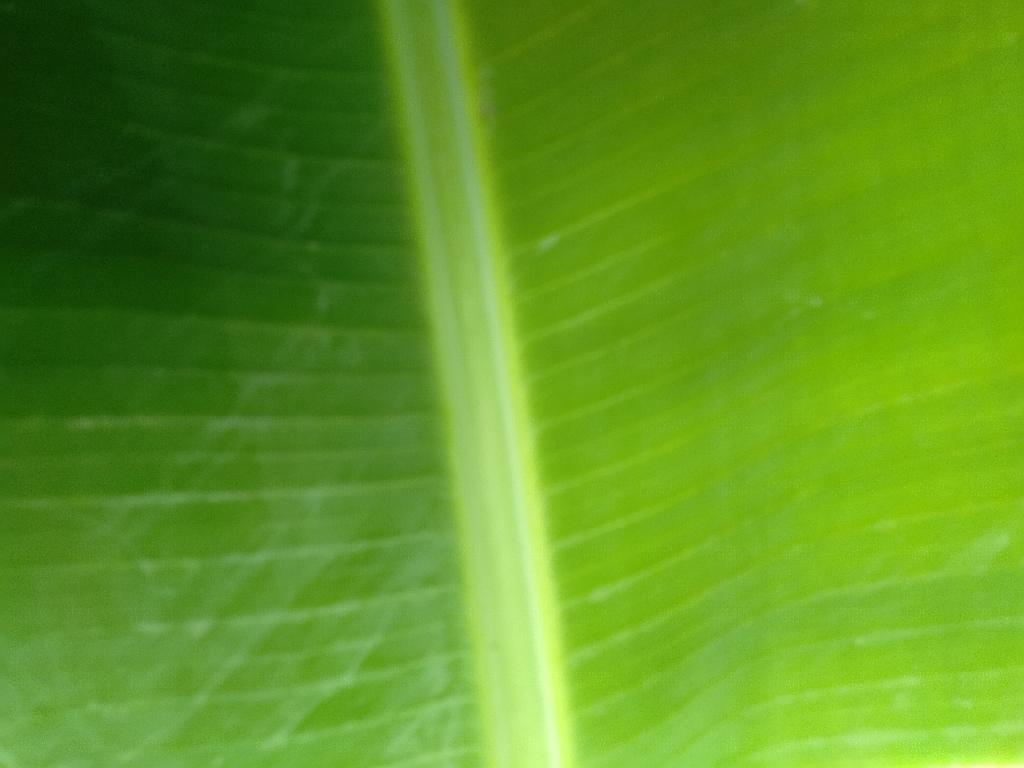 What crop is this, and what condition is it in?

banana, healthy
